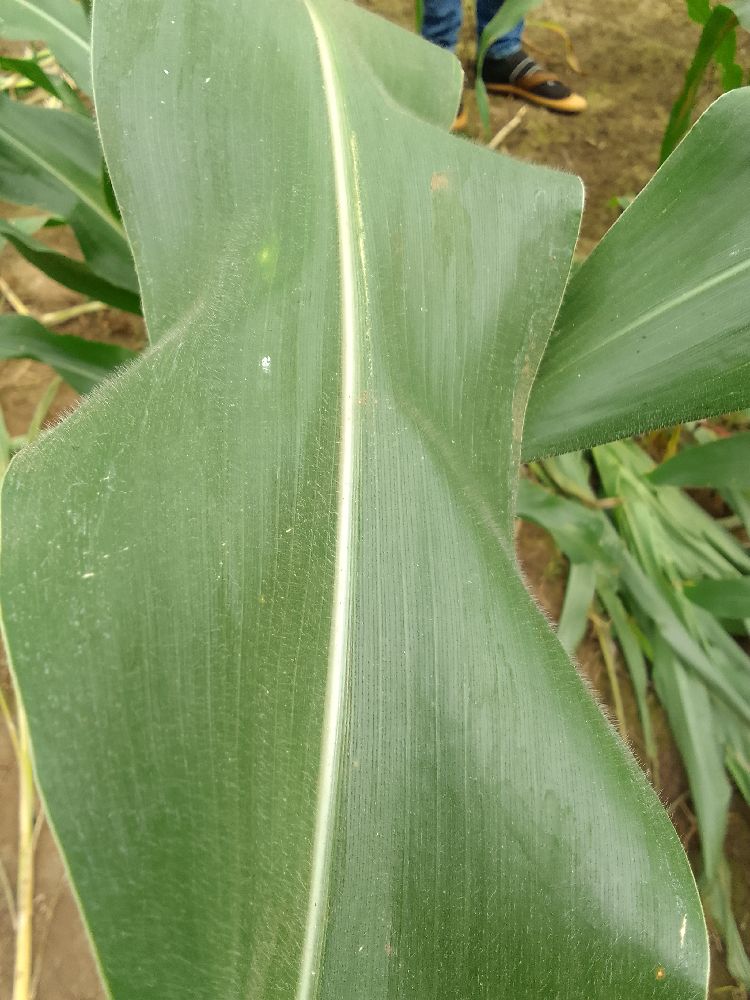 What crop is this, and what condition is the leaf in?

maize, healthy
